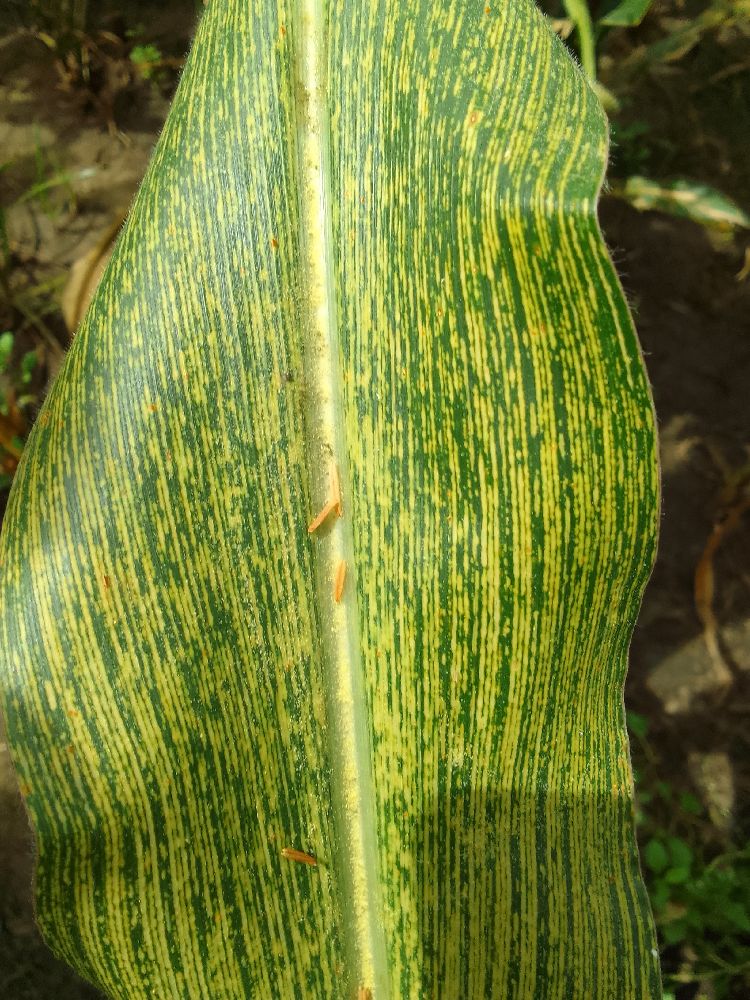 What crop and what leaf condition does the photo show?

maize, maize streak virus
